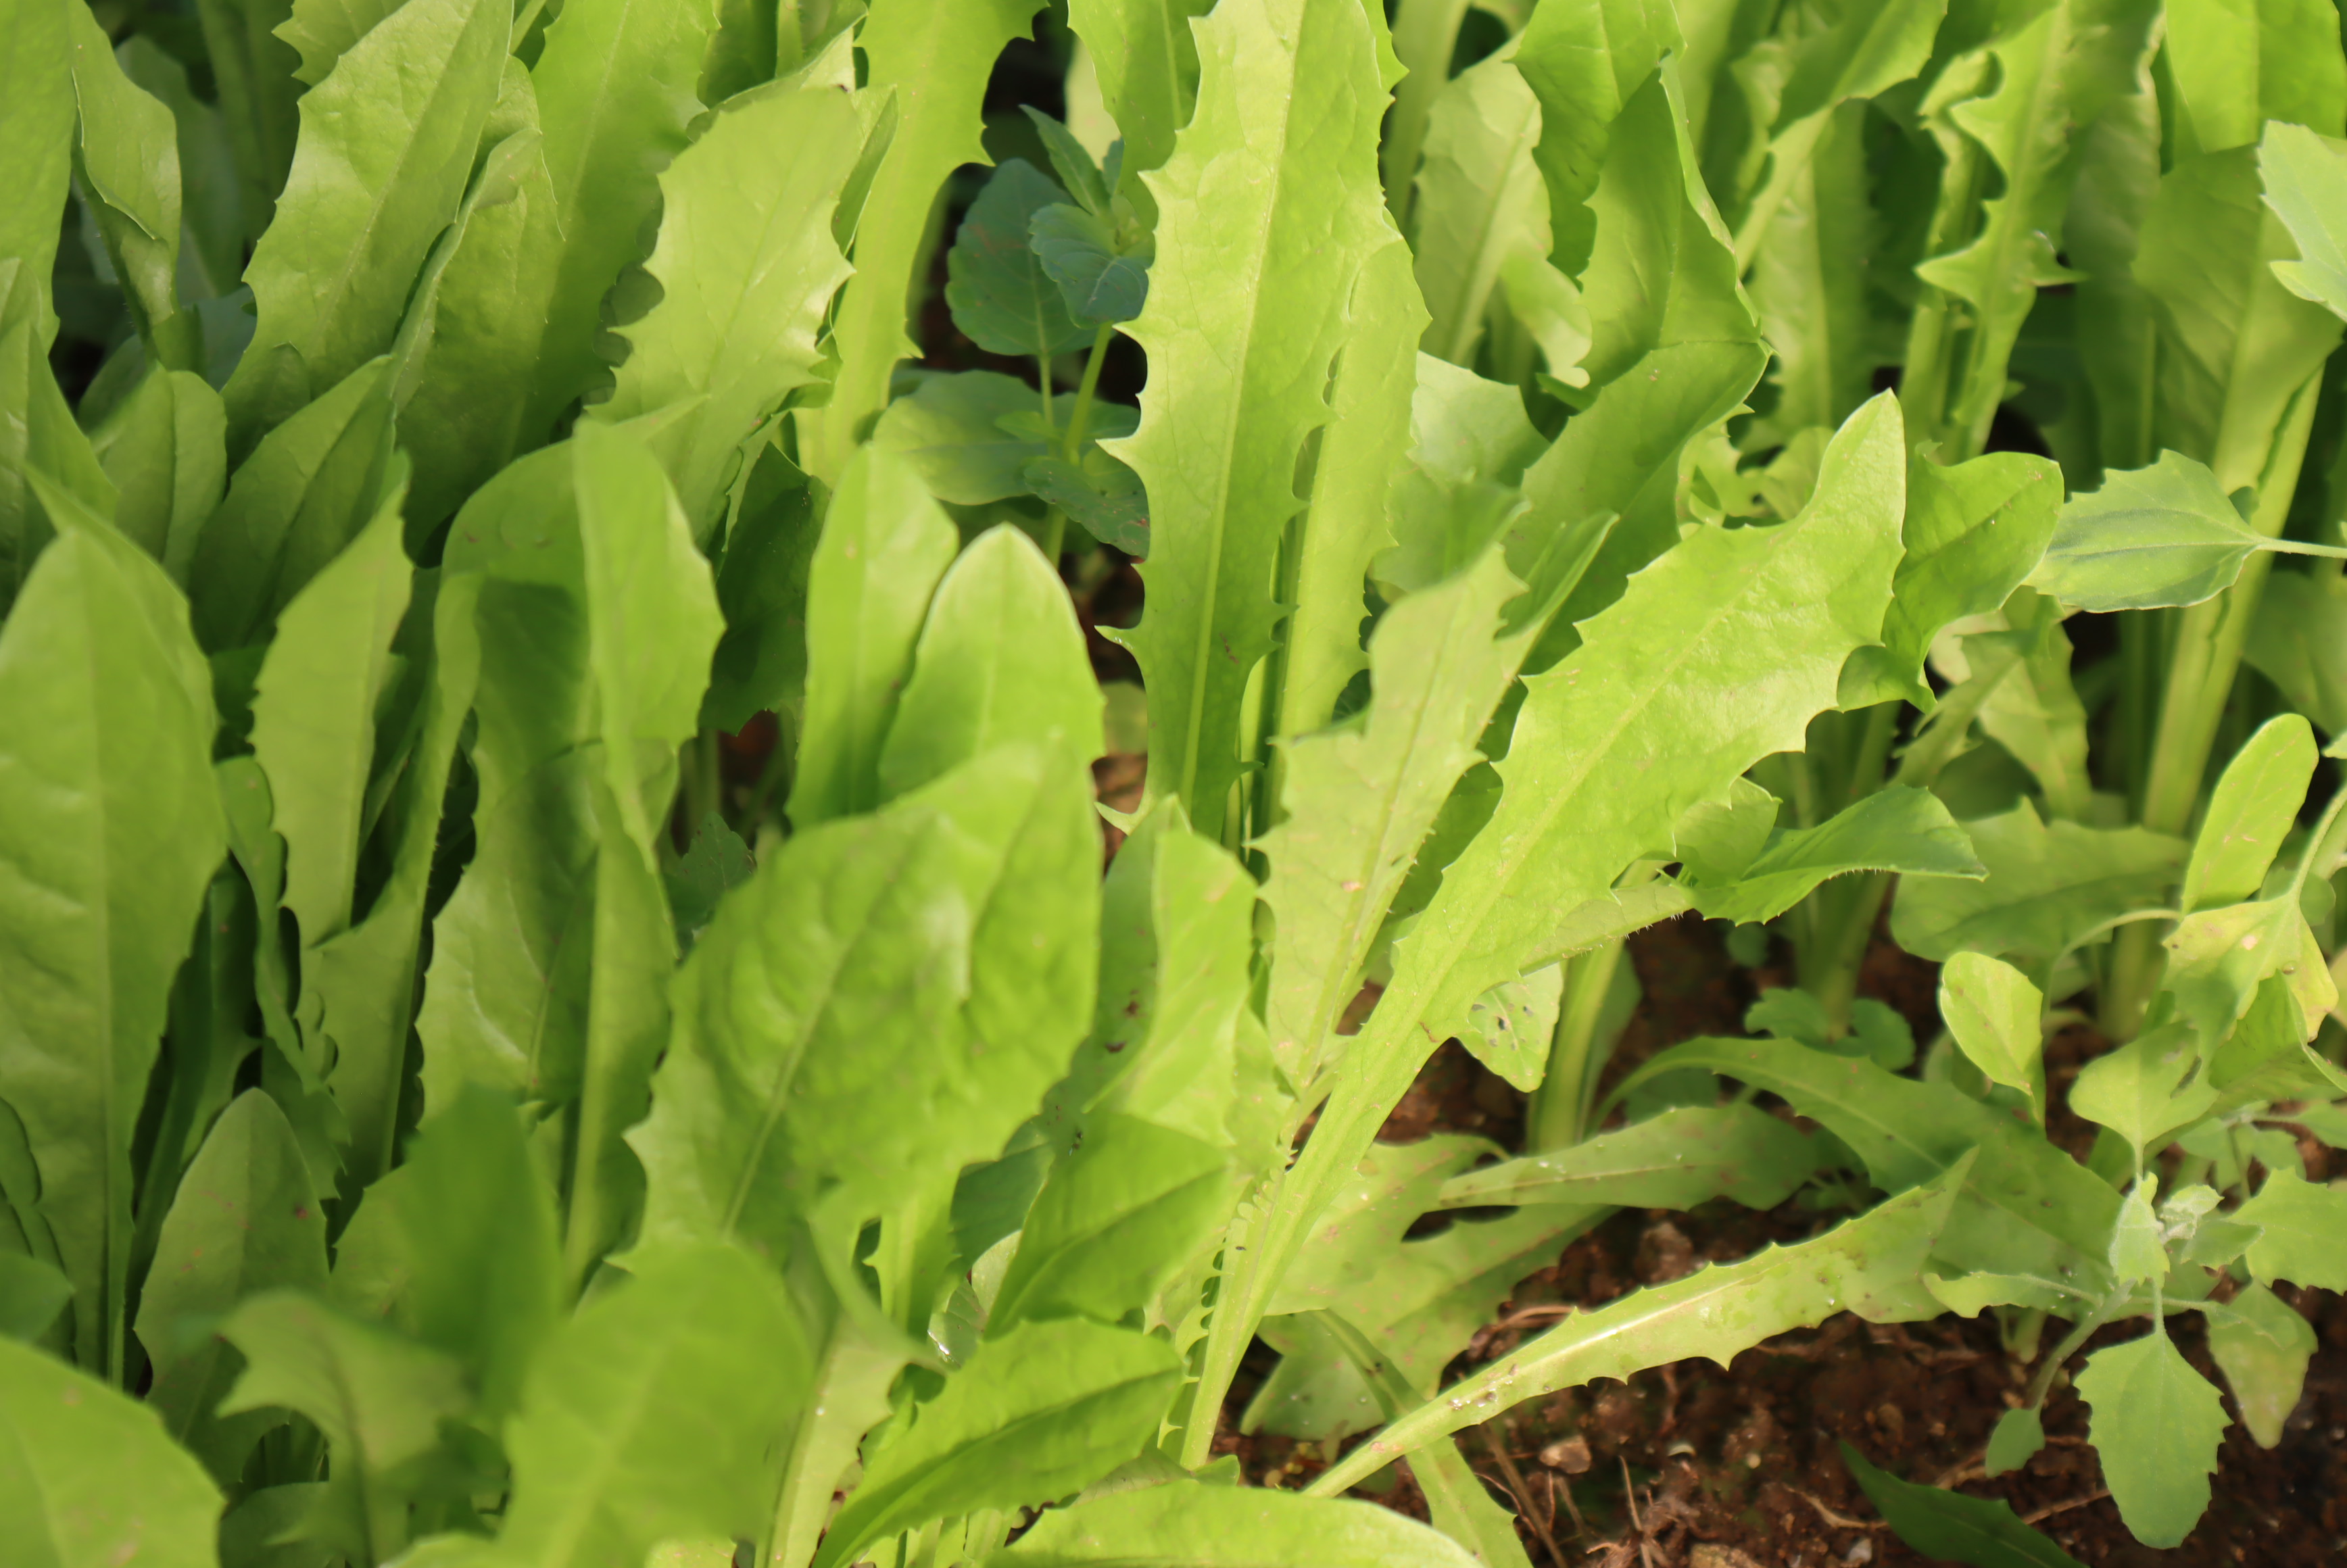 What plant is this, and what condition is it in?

chicory, healthy
